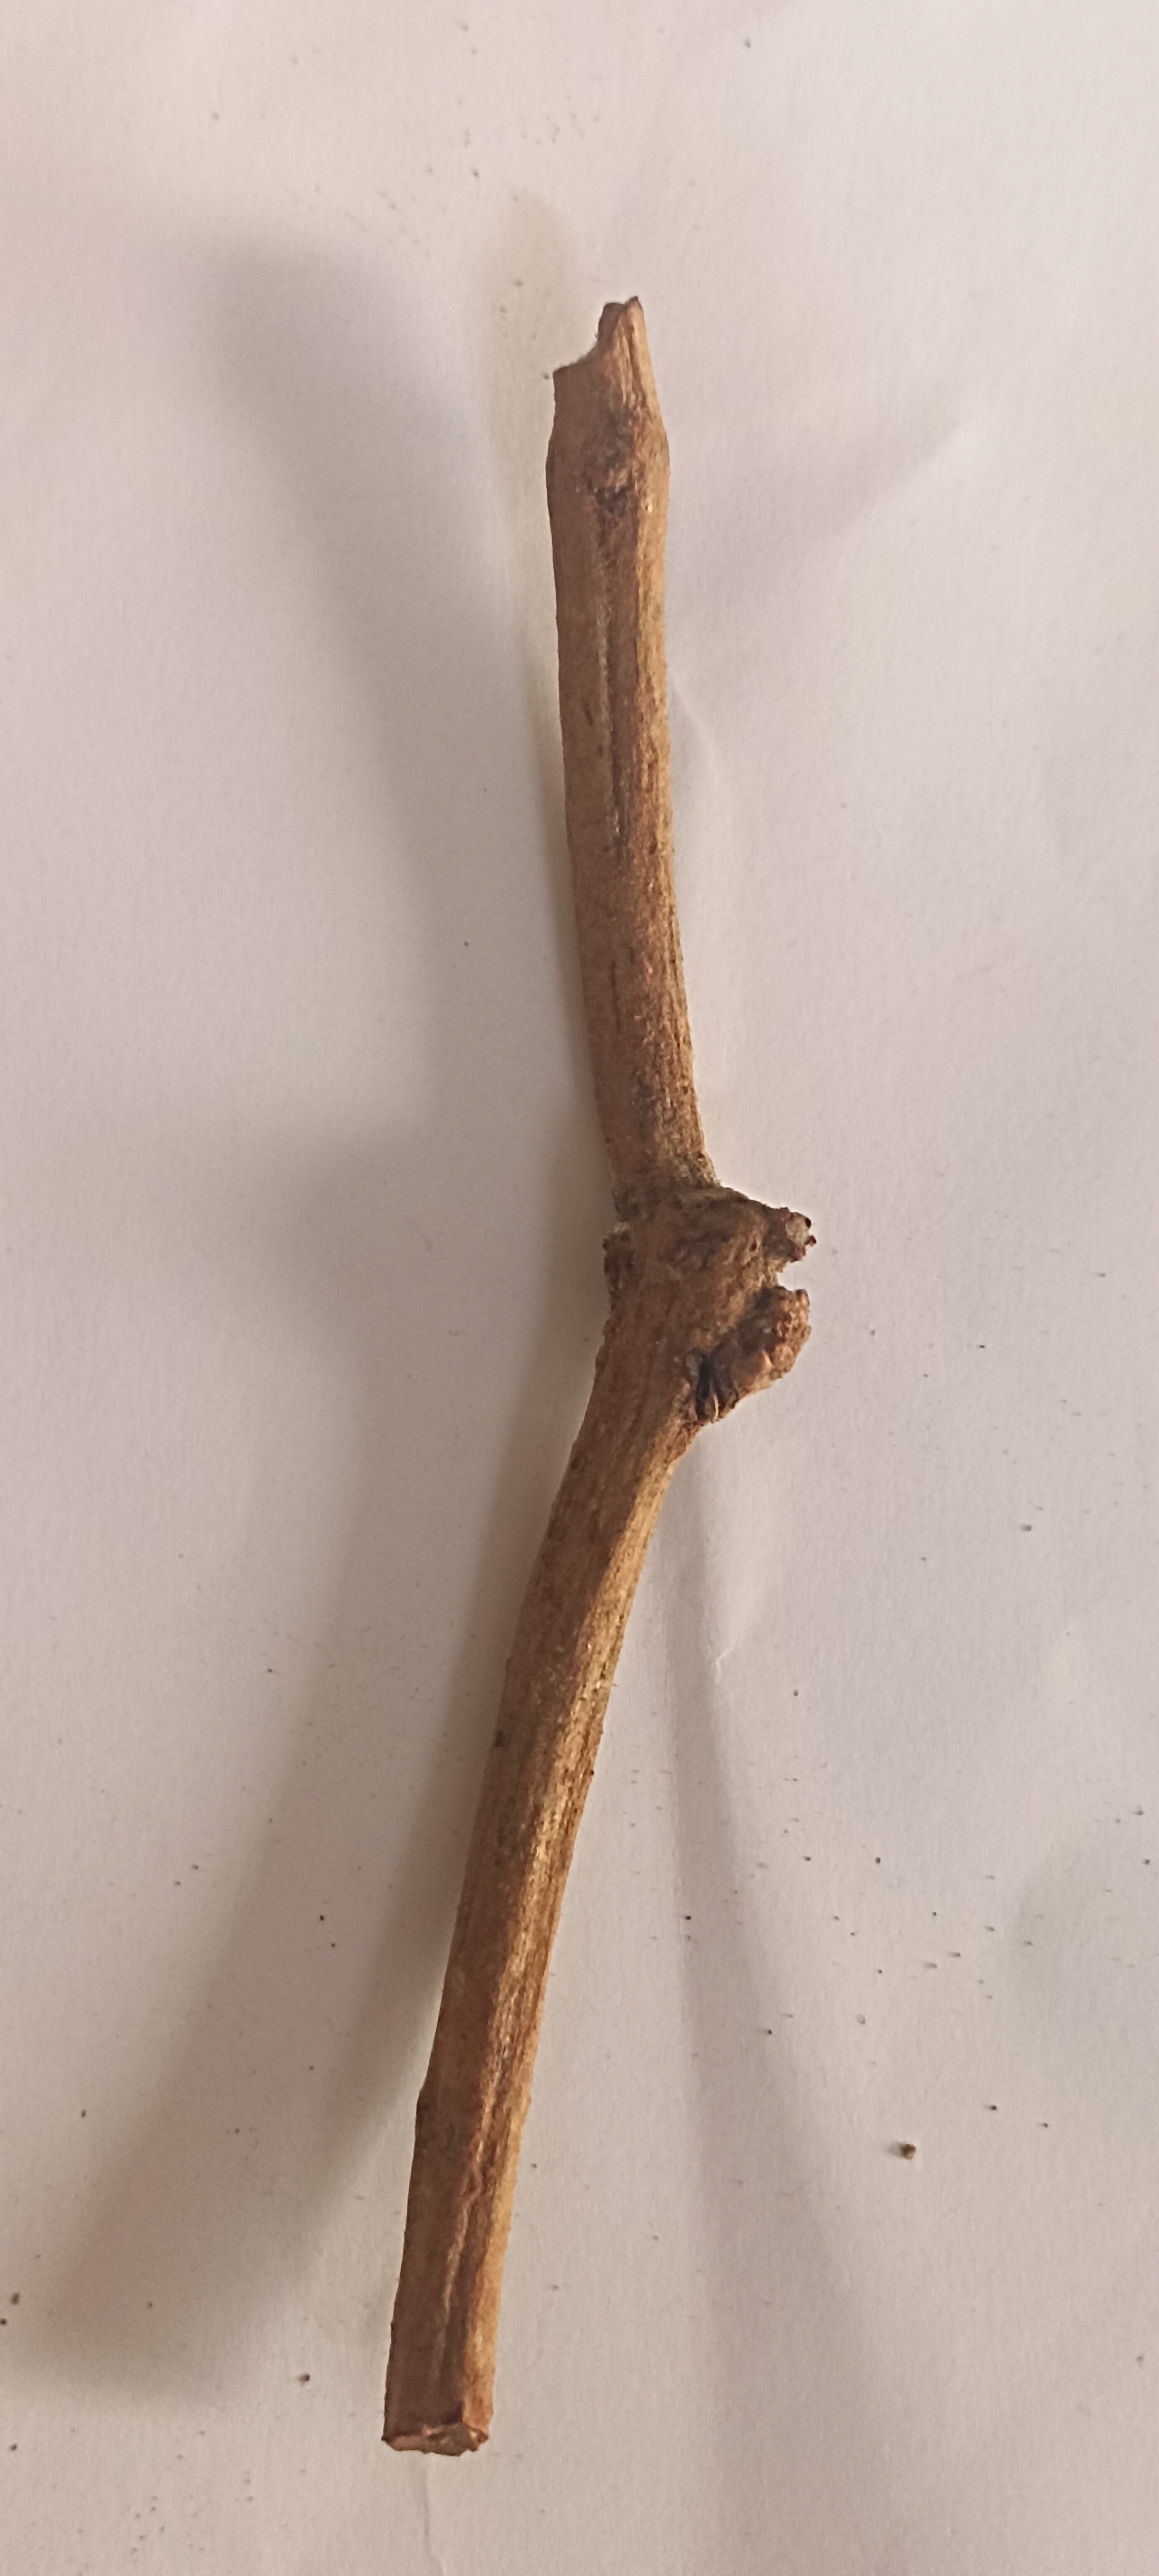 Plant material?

manjistha
